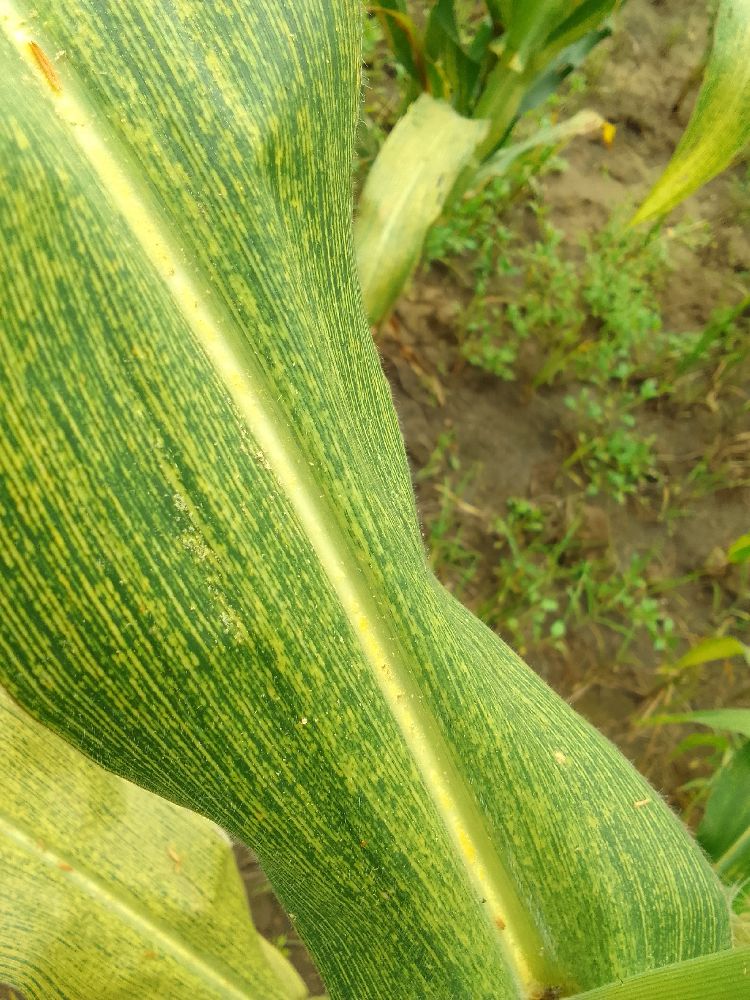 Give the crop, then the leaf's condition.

maize, maize streak virus
